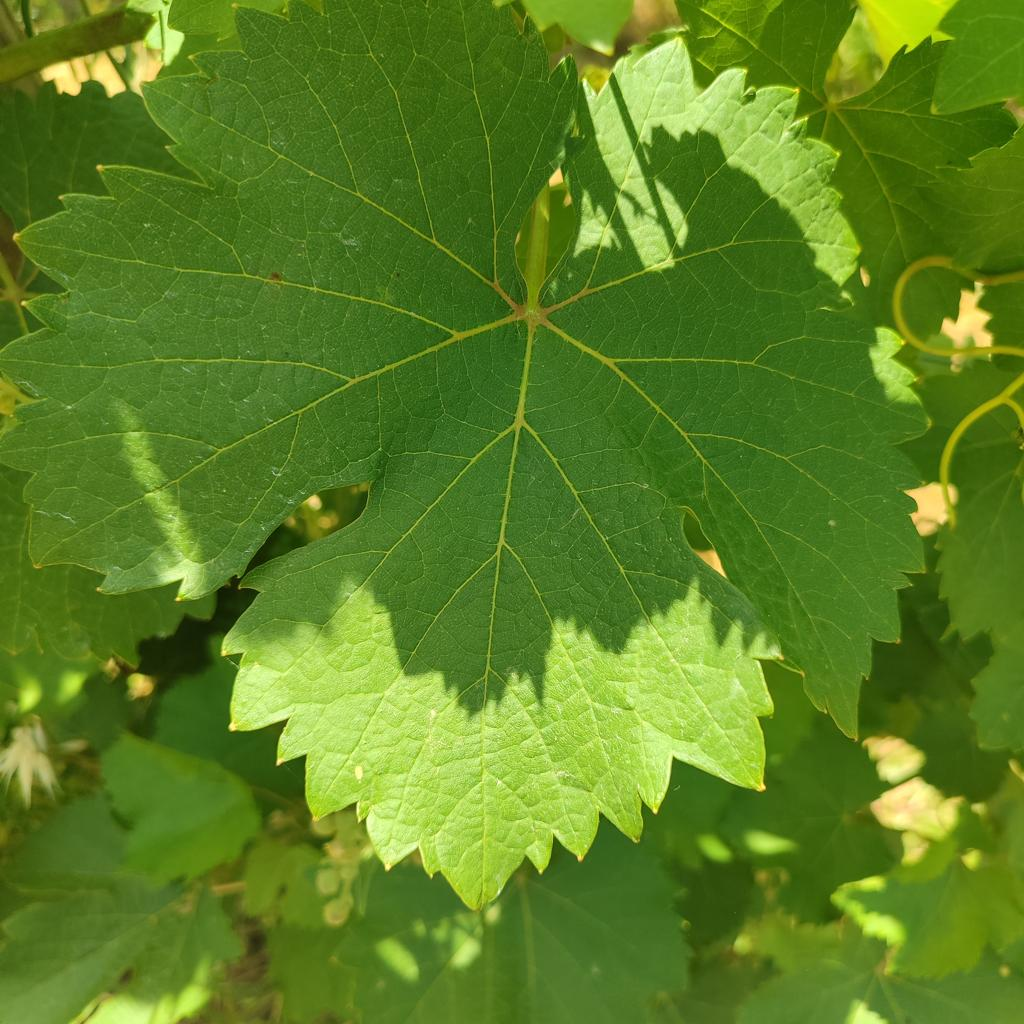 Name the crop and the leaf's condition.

grapevine, healthy
